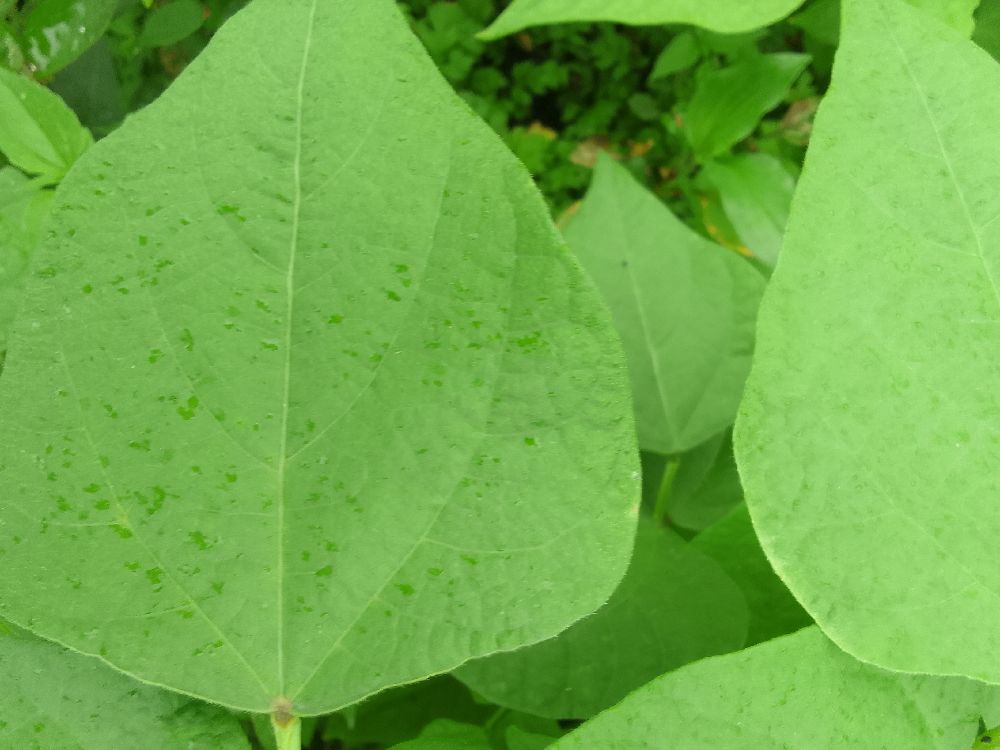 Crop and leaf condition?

common bean, healthy
